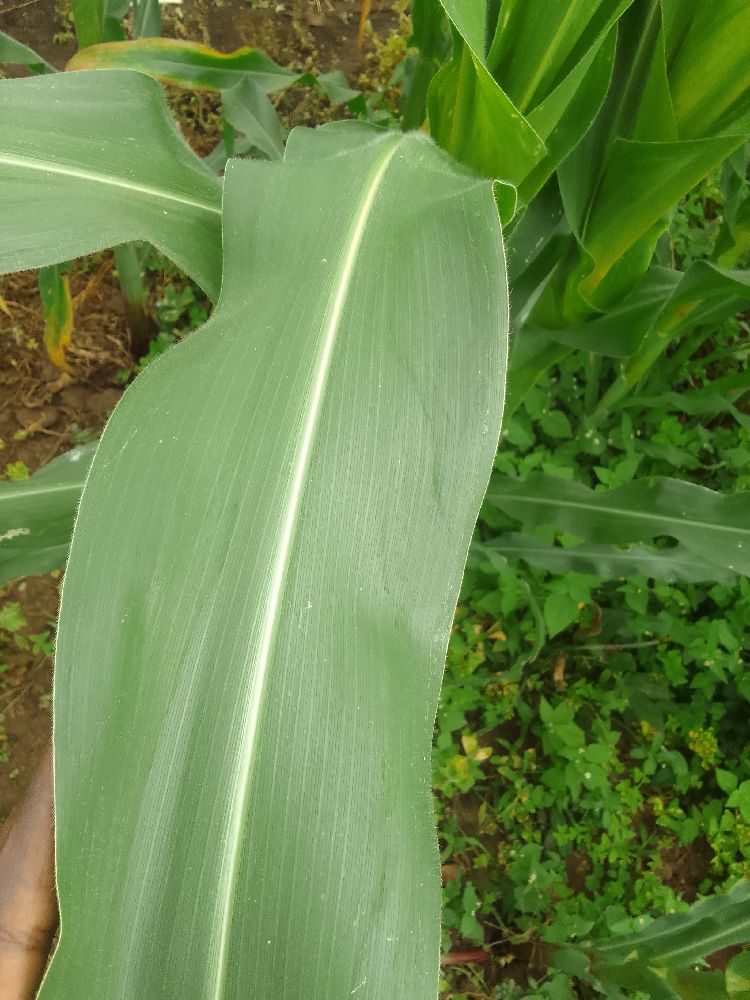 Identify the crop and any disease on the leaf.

maize, healthy
